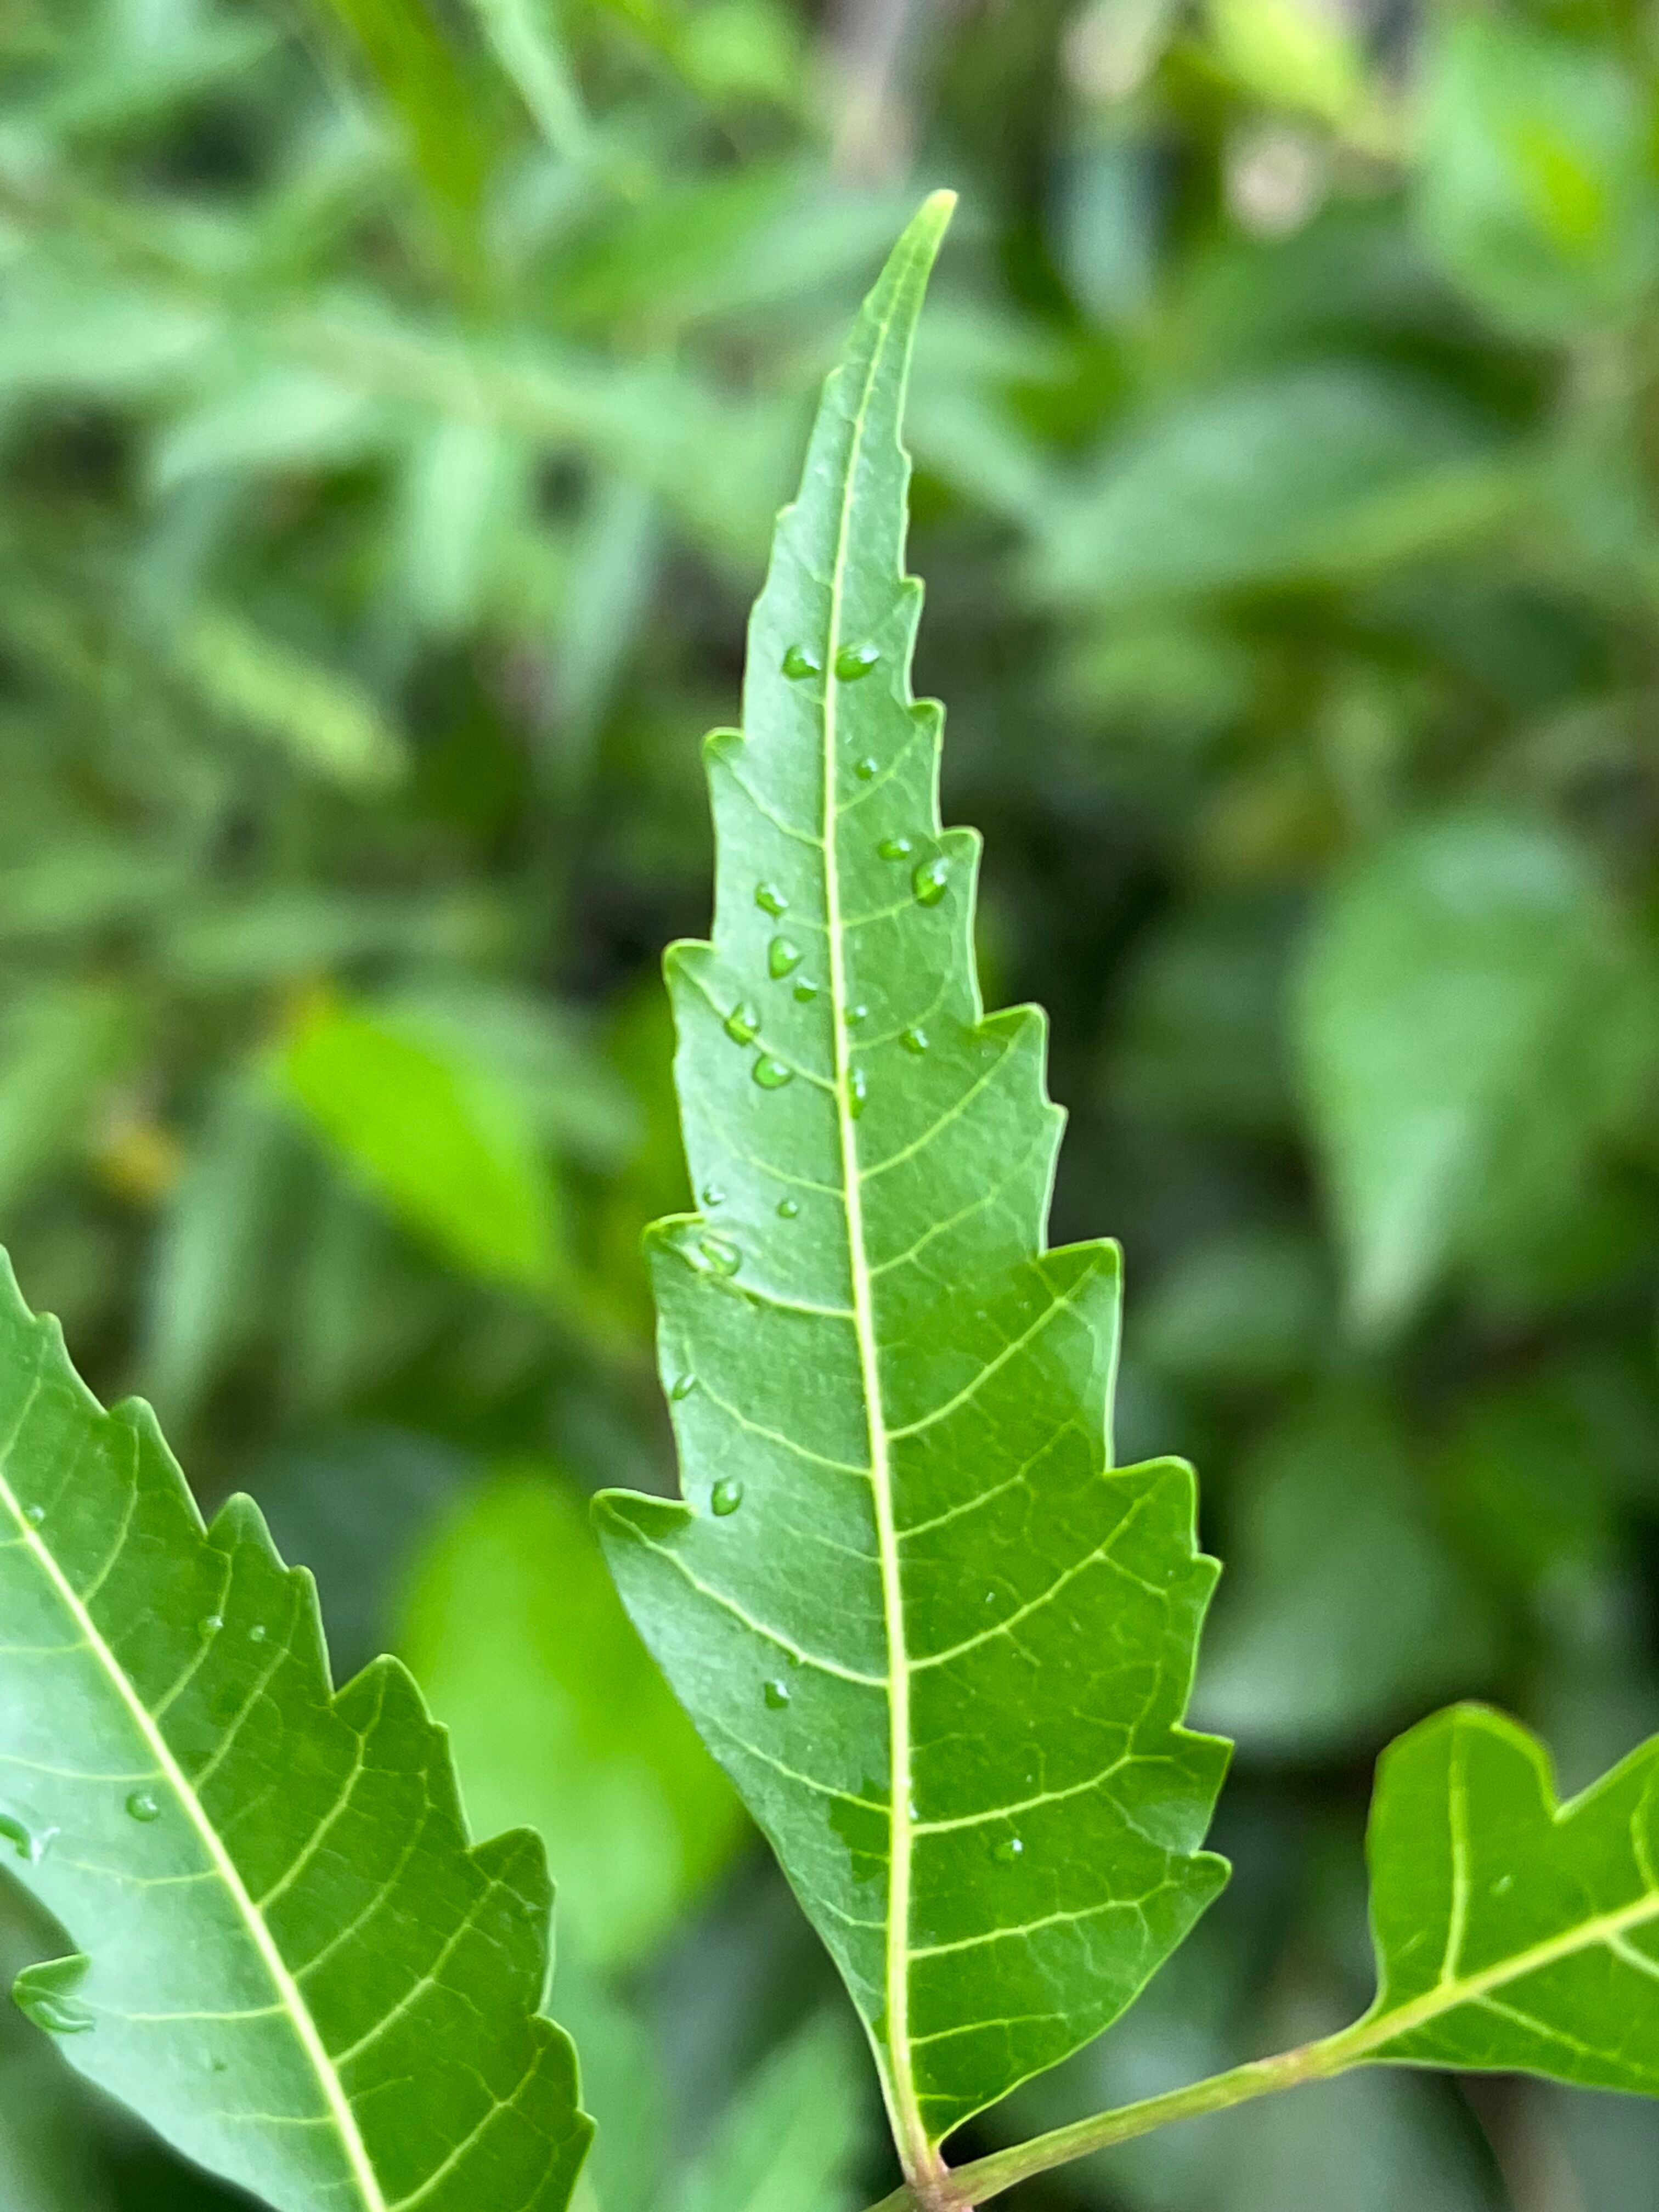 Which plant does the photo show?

neem
